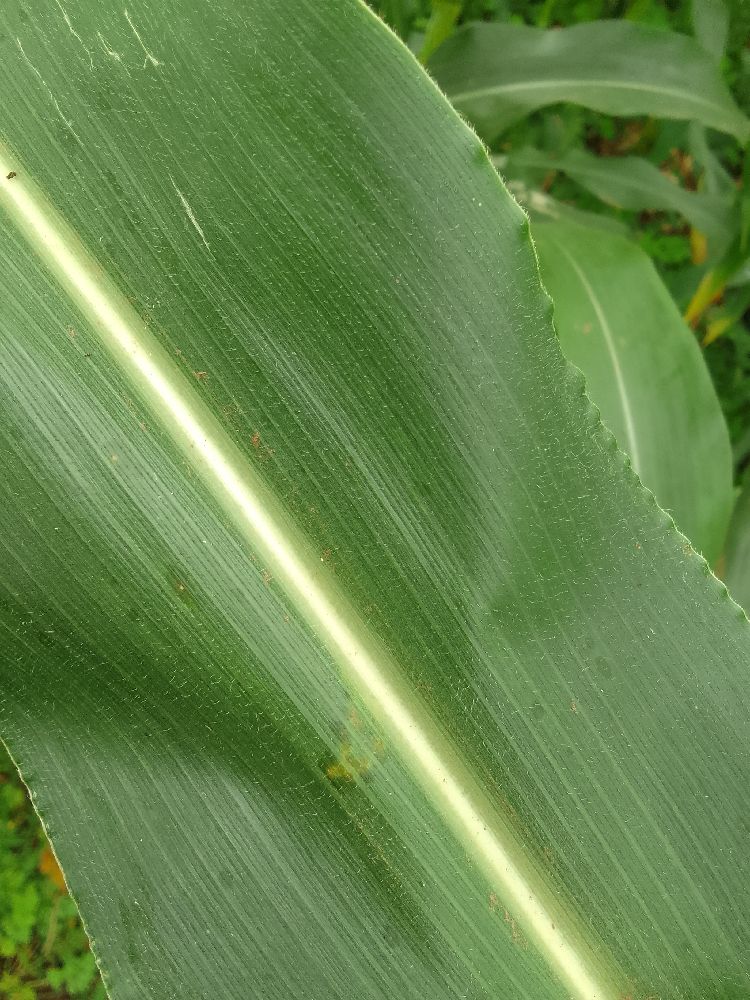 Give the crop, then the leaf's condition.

maize, healthy
